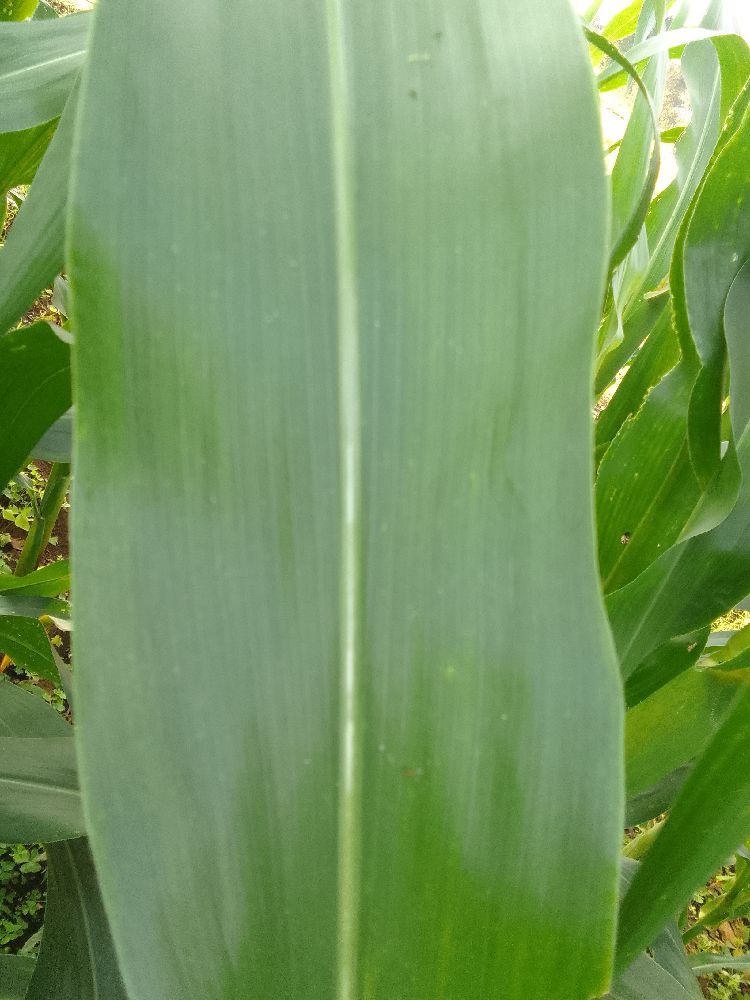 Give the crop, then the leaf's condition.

maize, healthy
